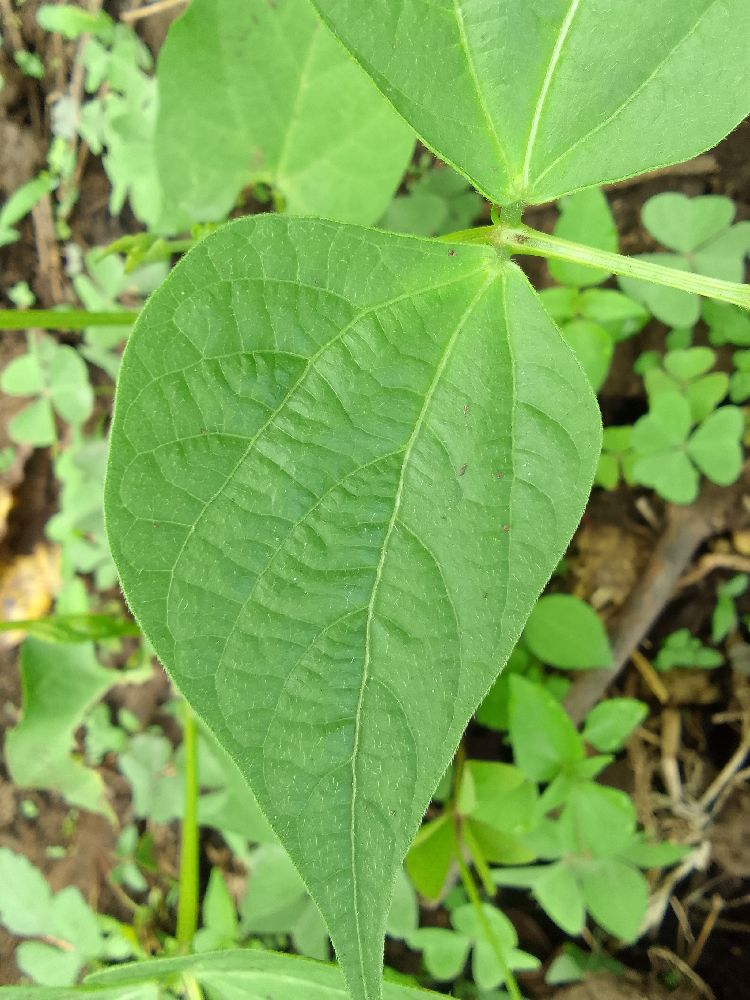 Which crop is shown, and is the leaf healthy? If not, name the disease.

common bean, healthy
